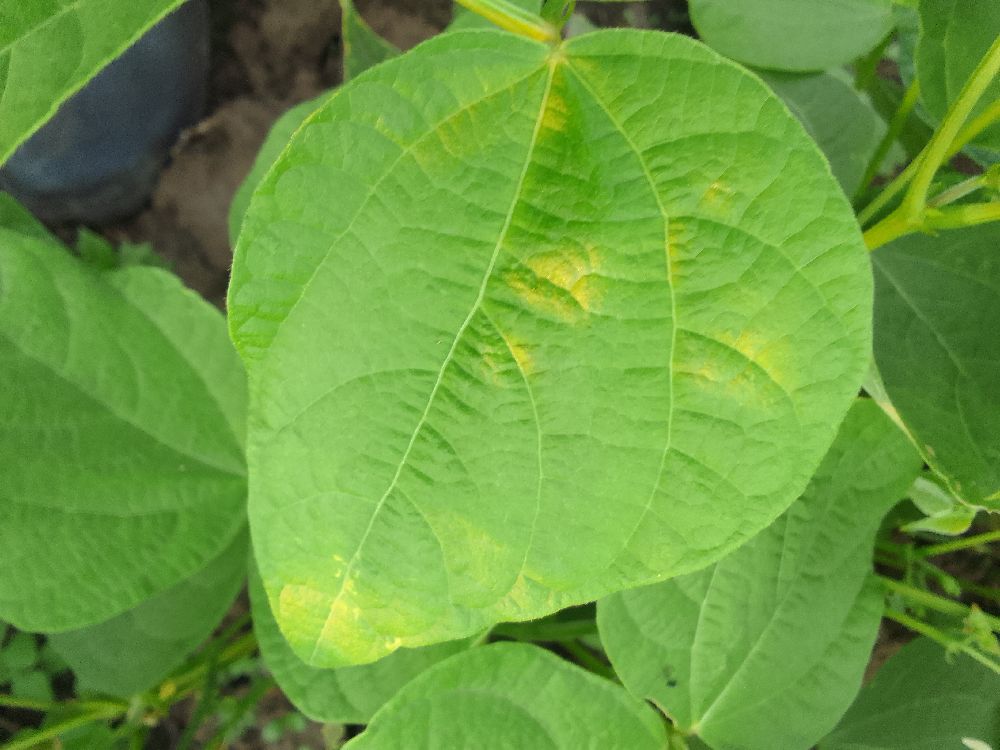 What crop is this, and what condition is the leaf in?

common bean, healthy
